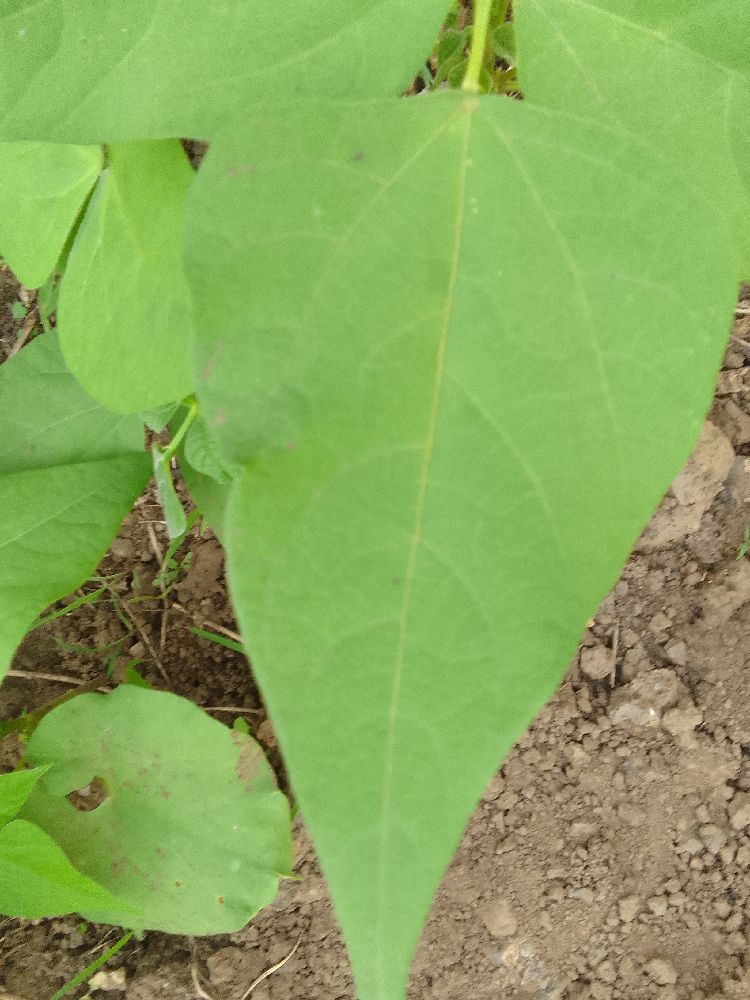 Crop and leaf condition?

common bean, healthy
